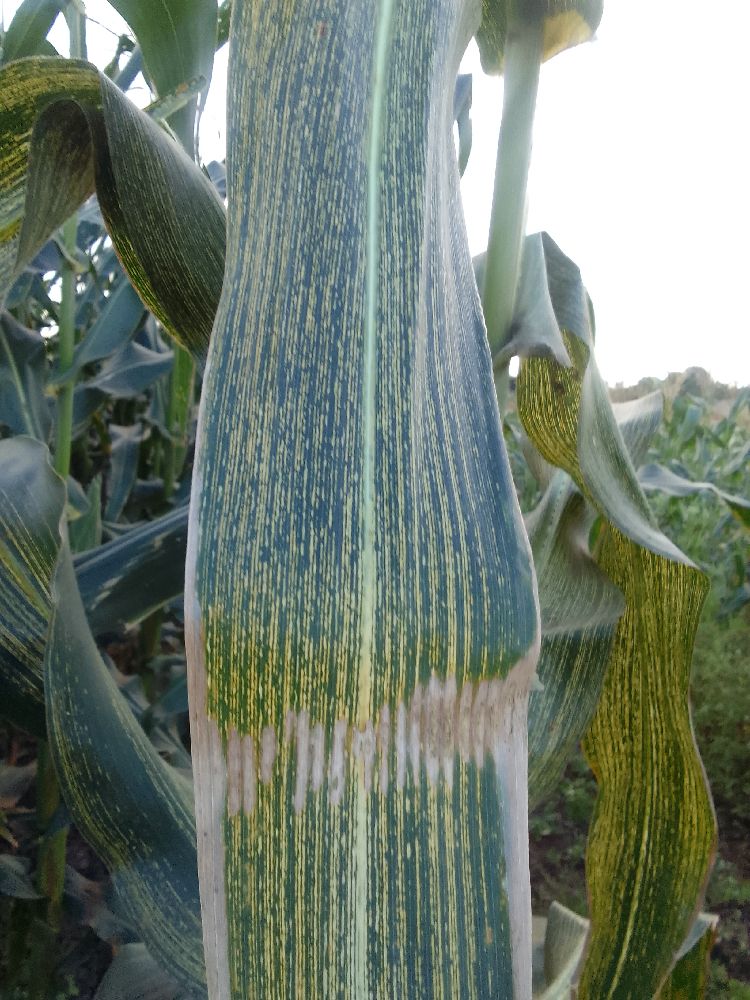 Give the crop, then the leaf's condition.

maize, maize streak virus
